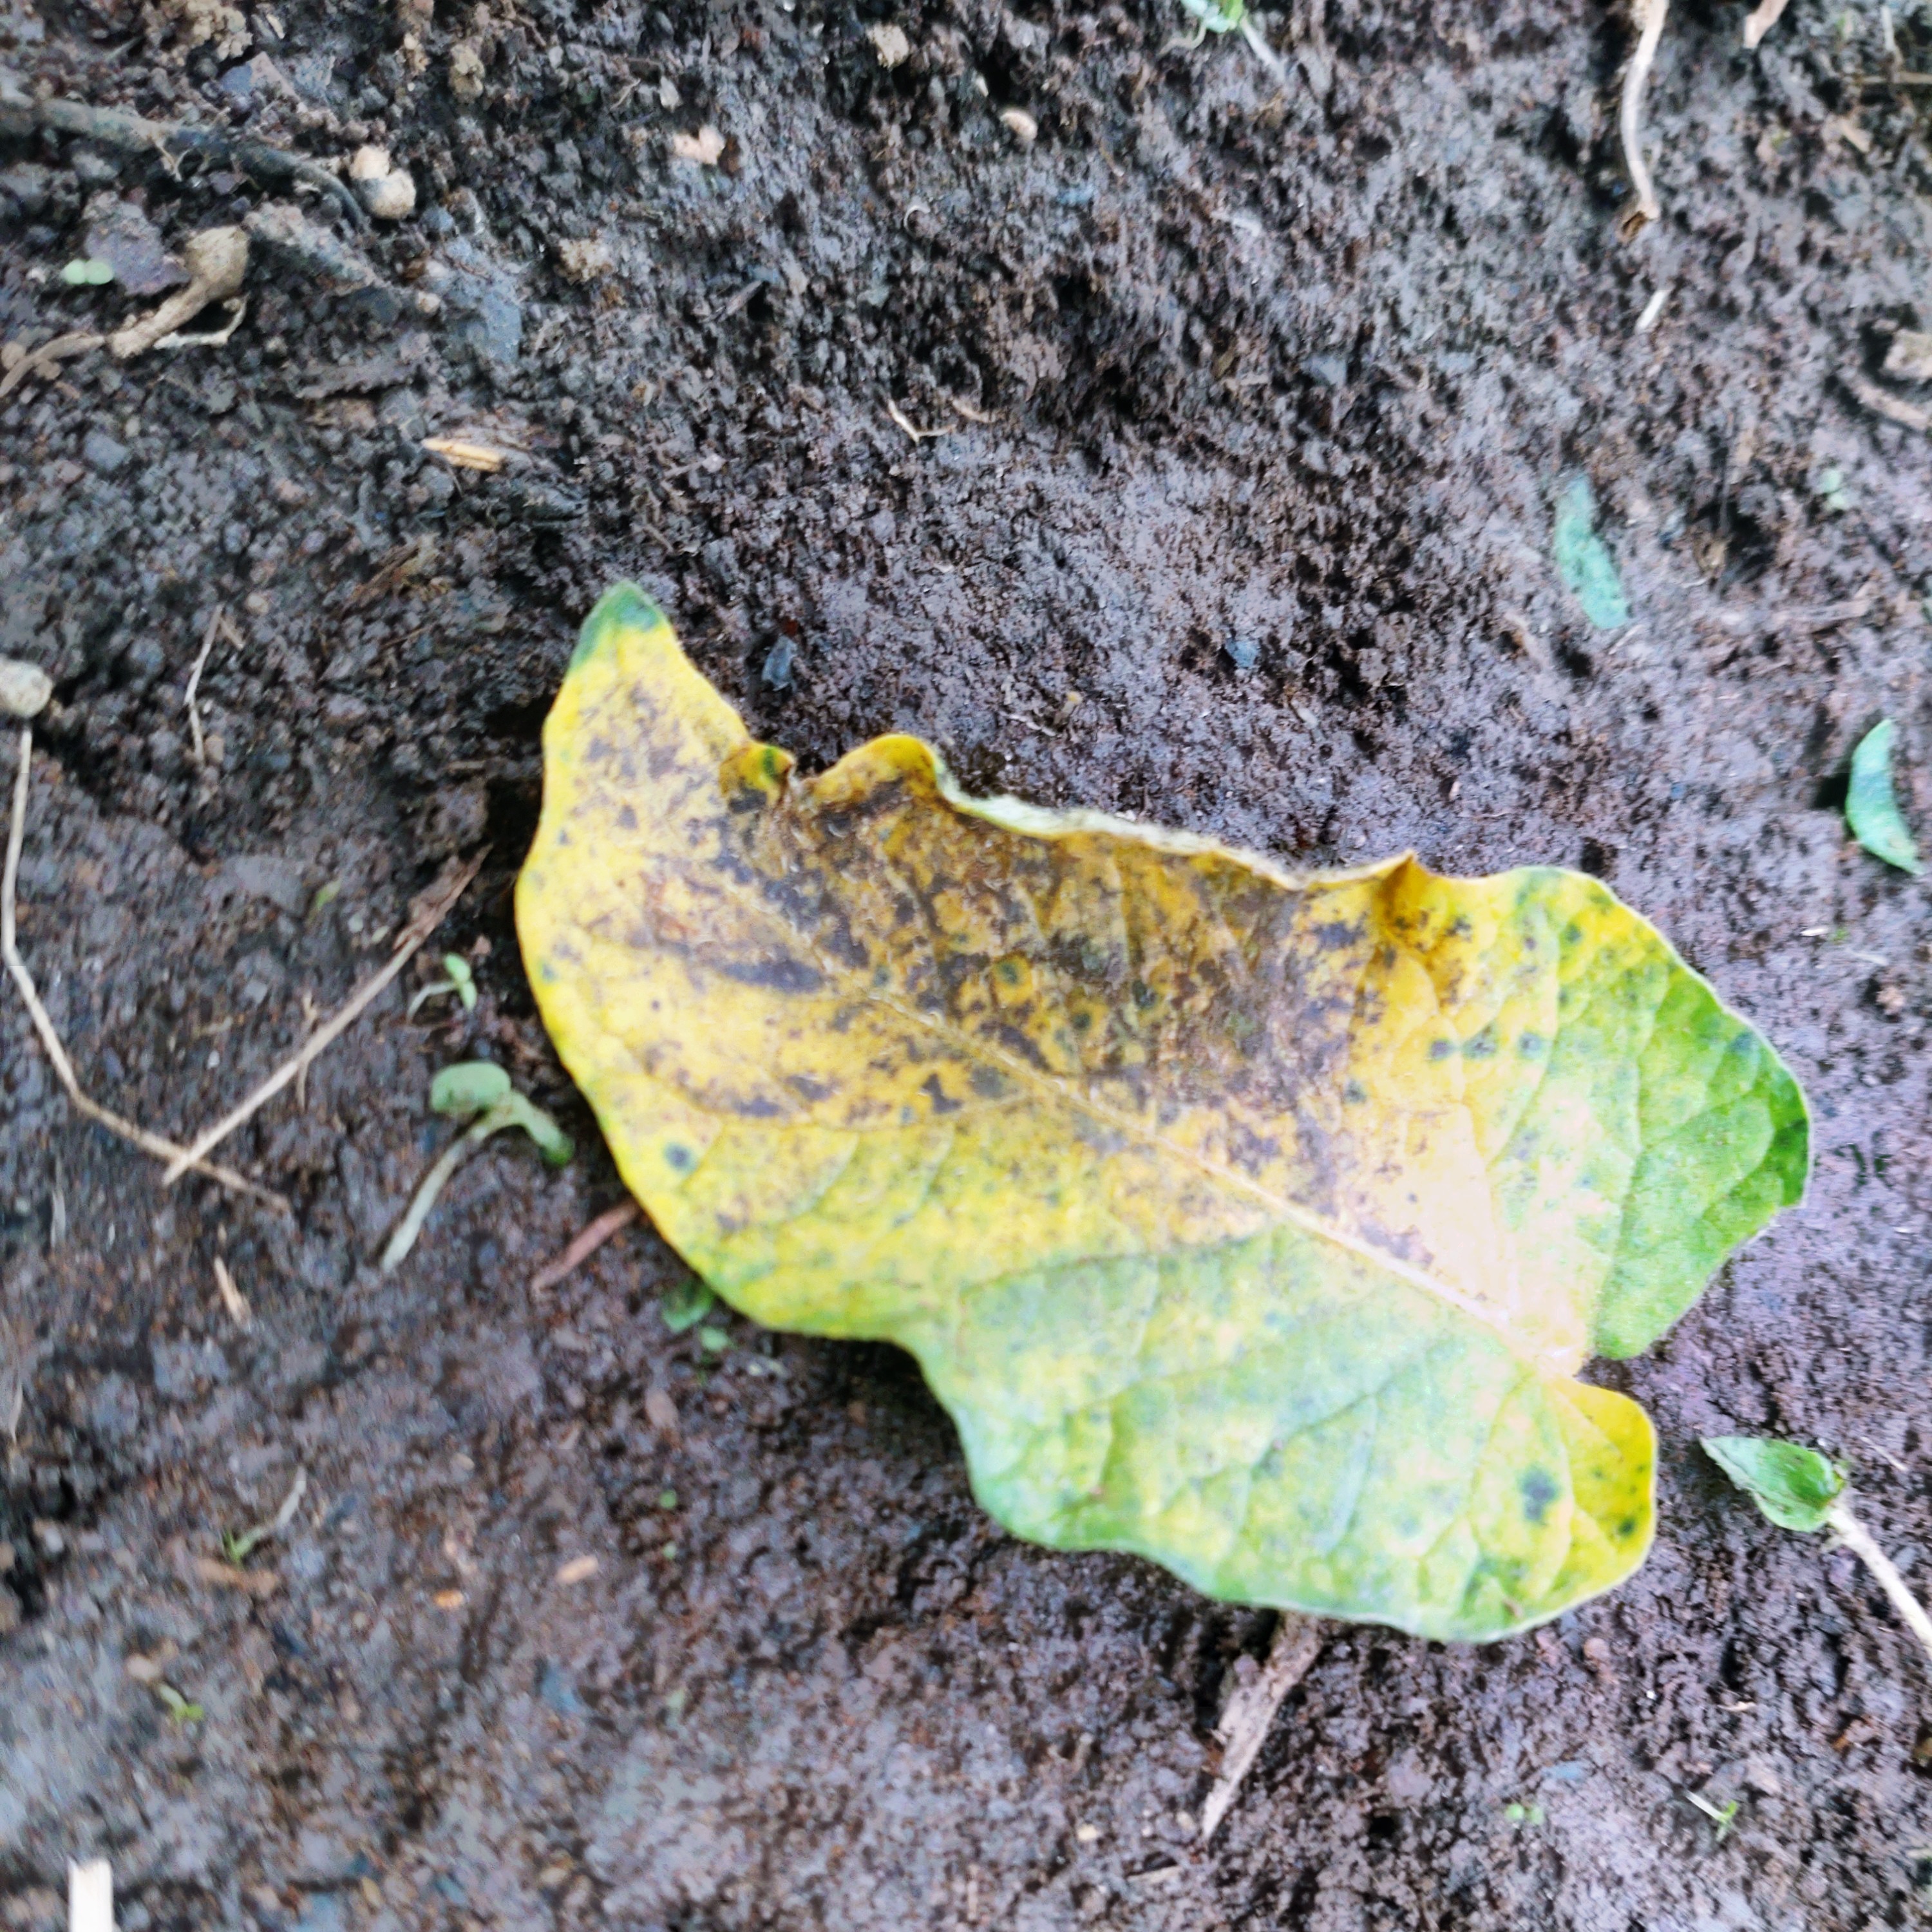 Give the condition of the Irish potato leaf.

late blight
